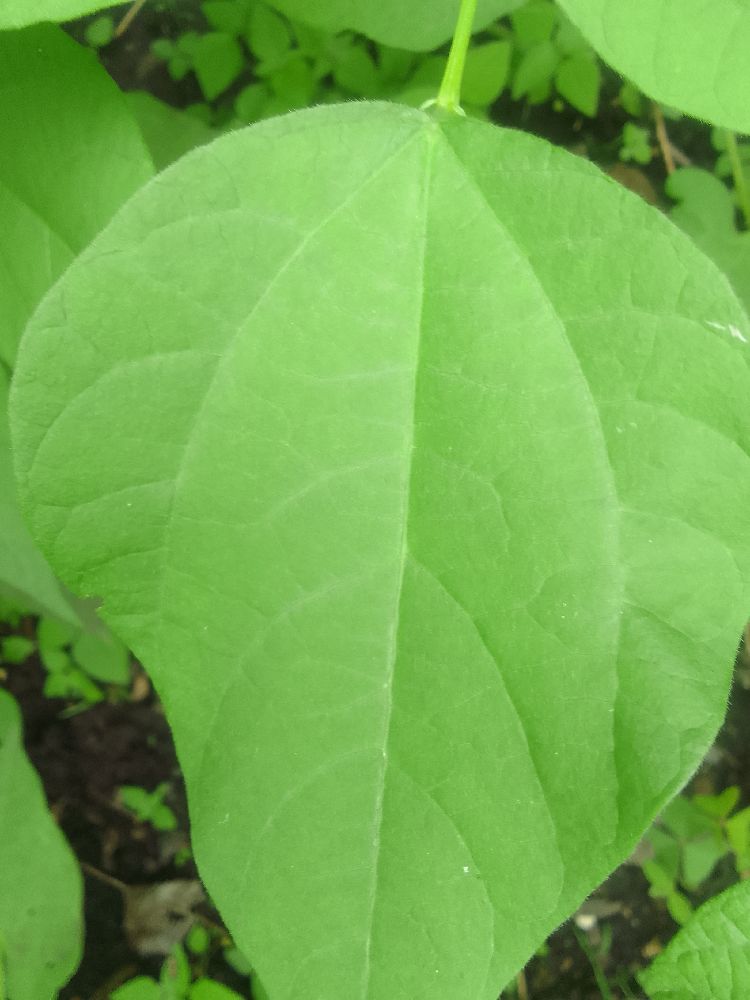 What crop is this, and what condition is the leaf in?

common bean, healthy
